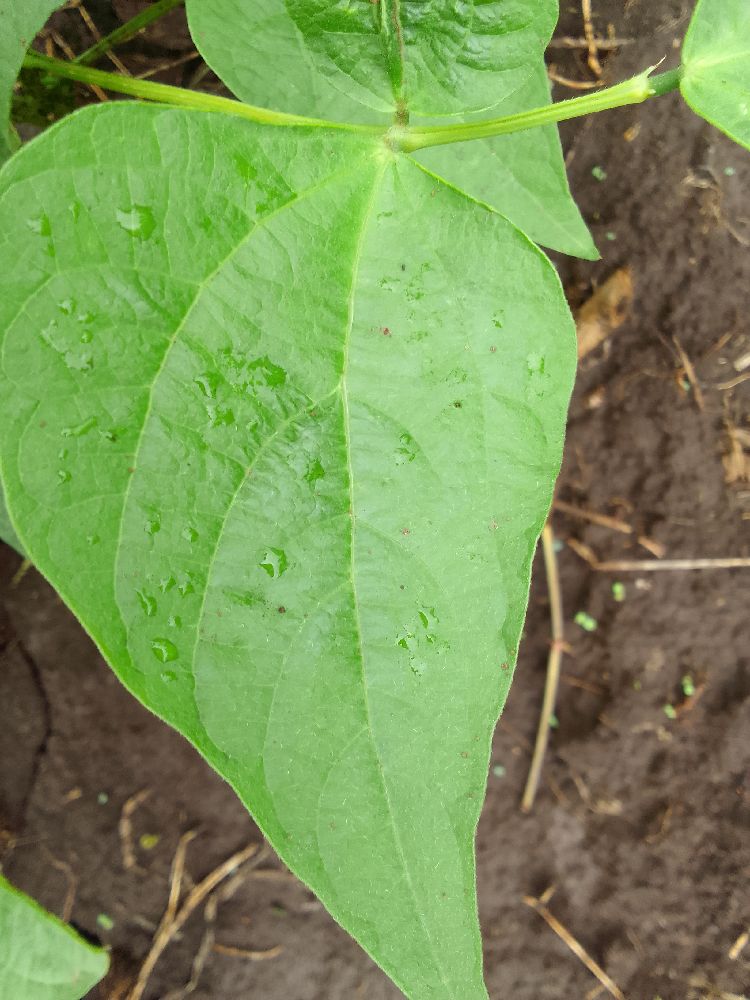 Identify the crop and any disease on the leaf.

common bean, healthy
